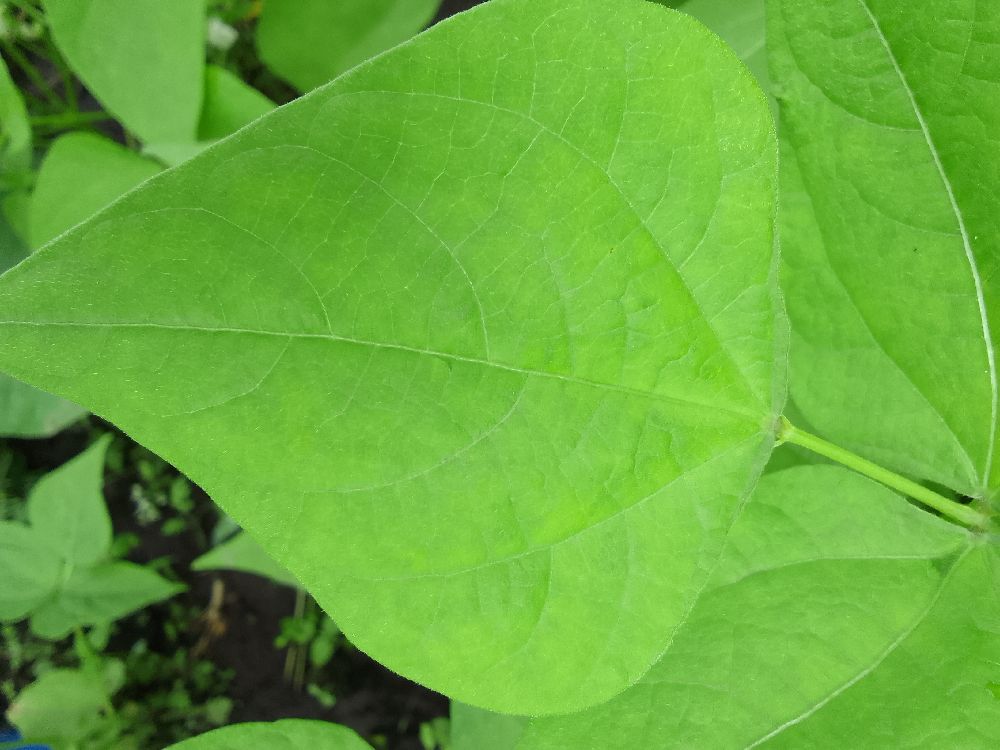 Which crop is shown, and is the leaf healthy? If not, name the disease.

common bean, healthy
